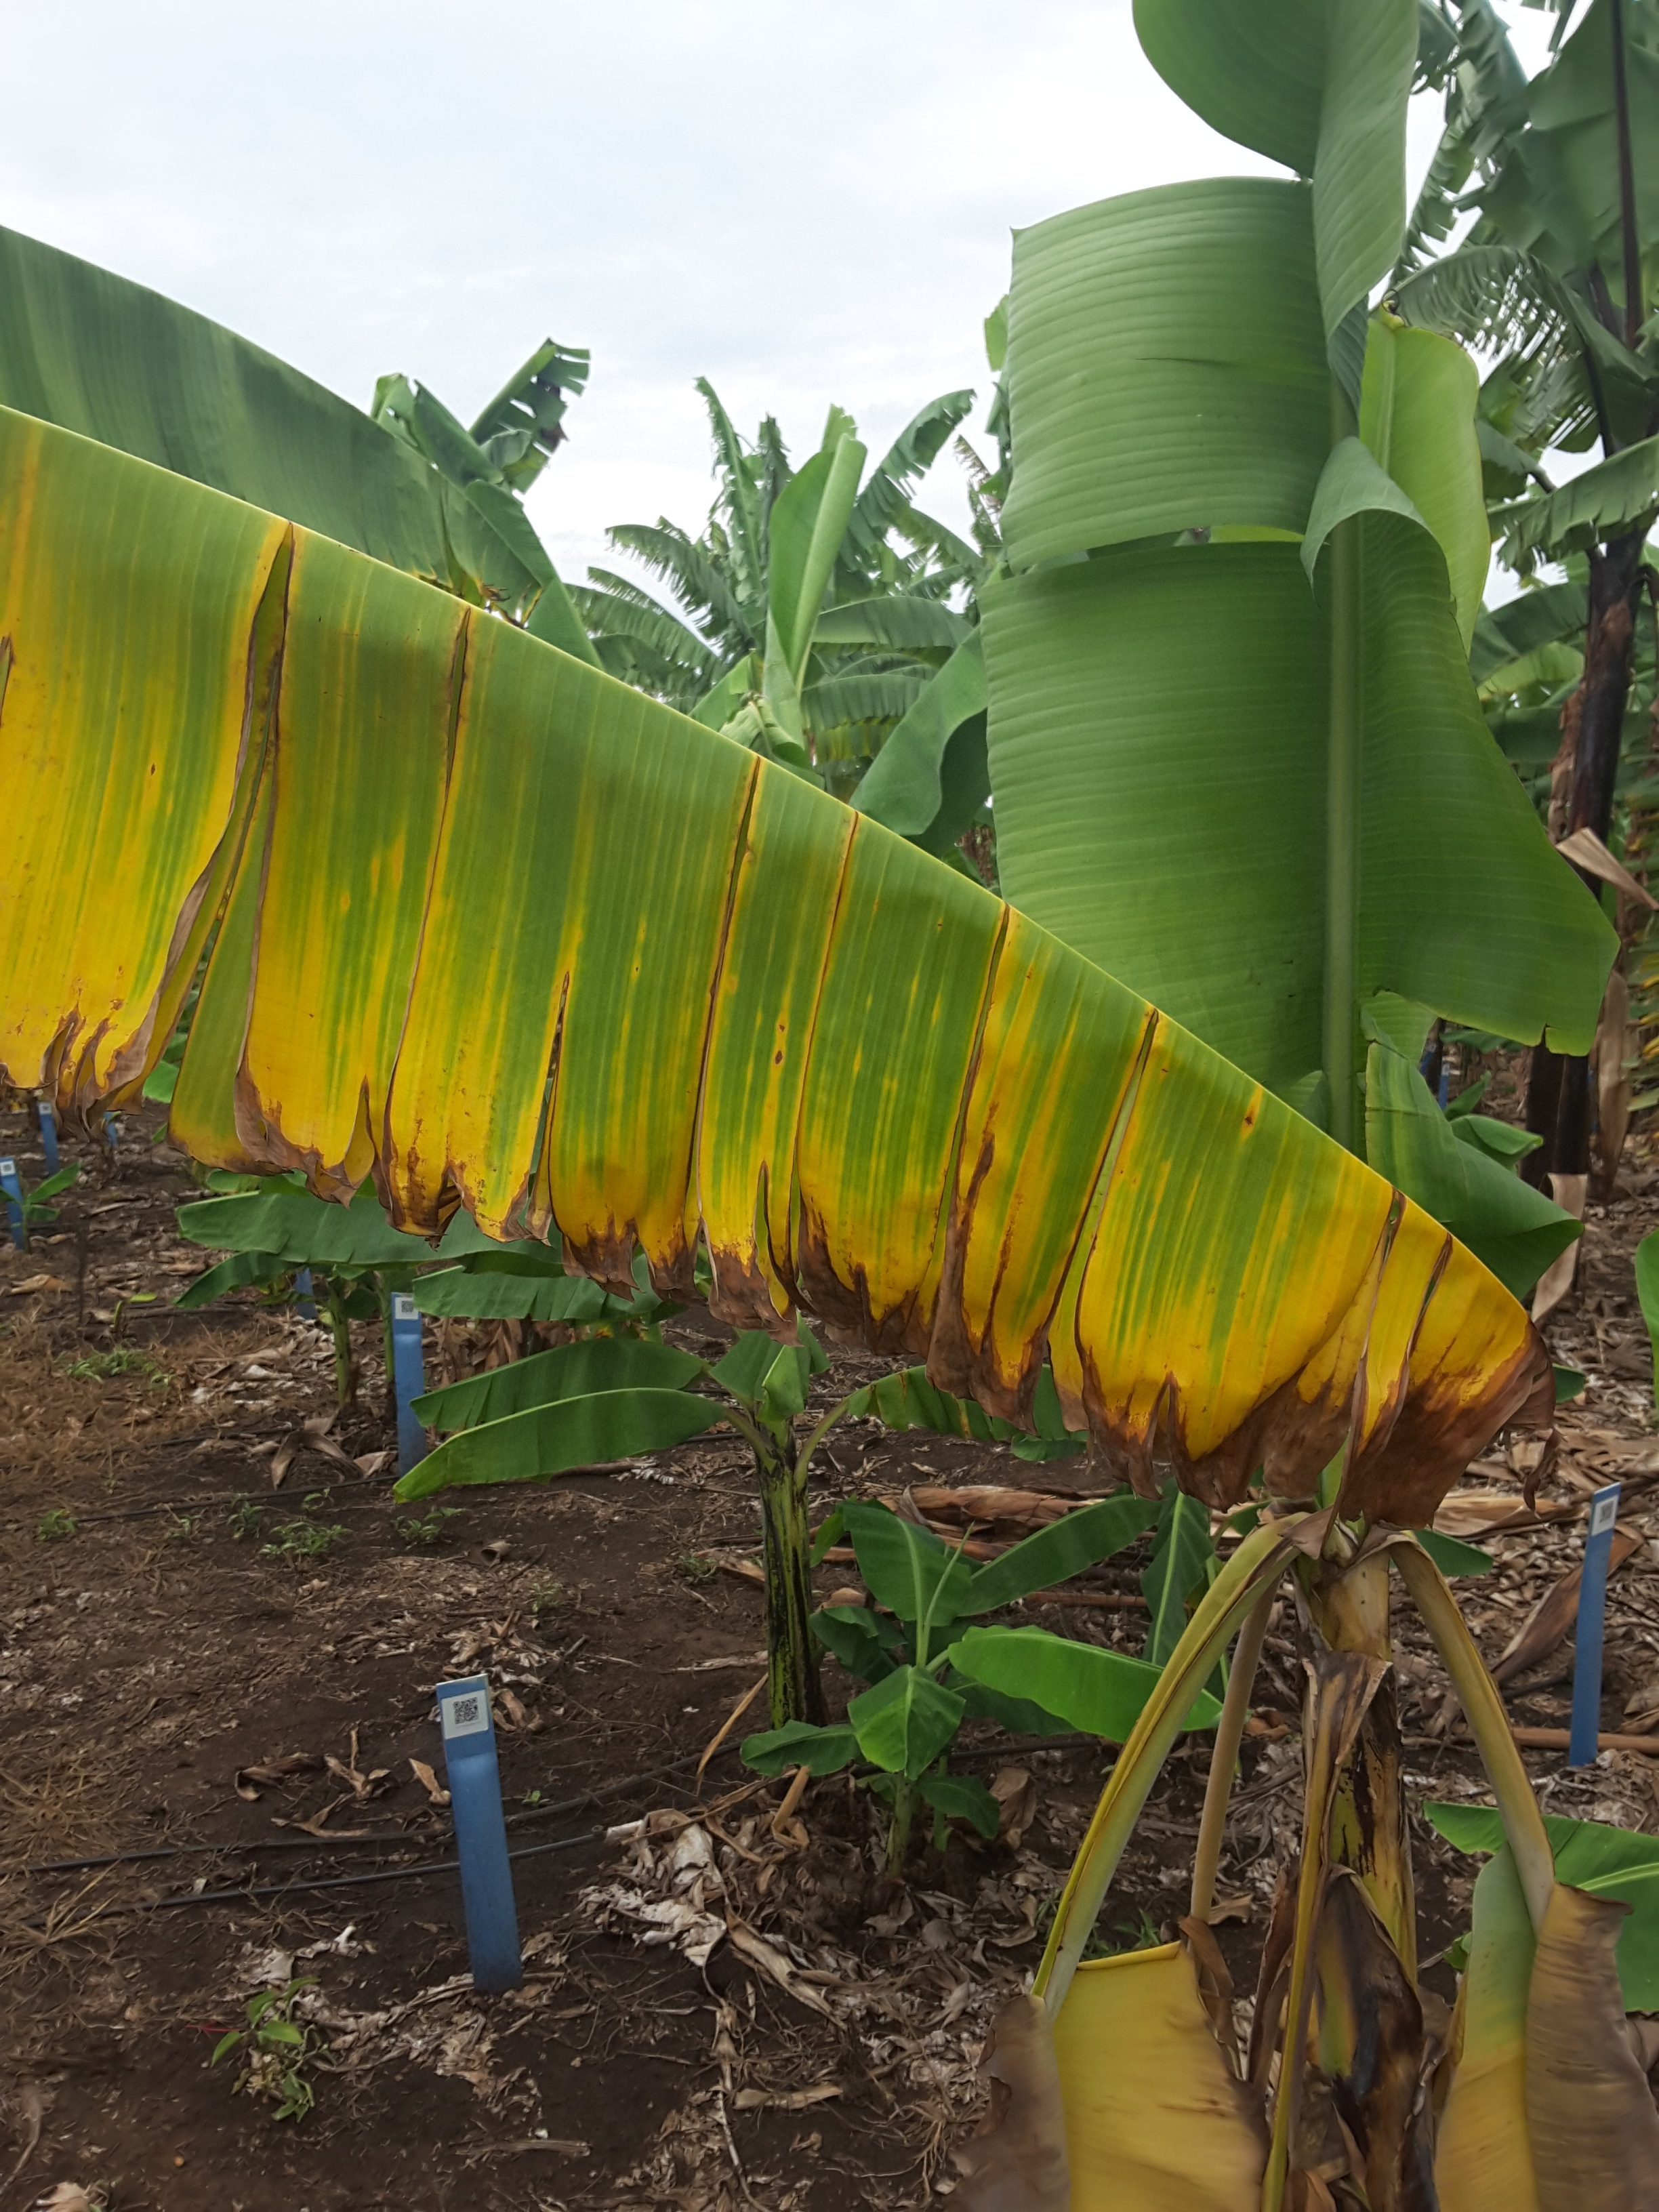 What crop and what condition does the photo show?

banana, fusarium wilt race 1
